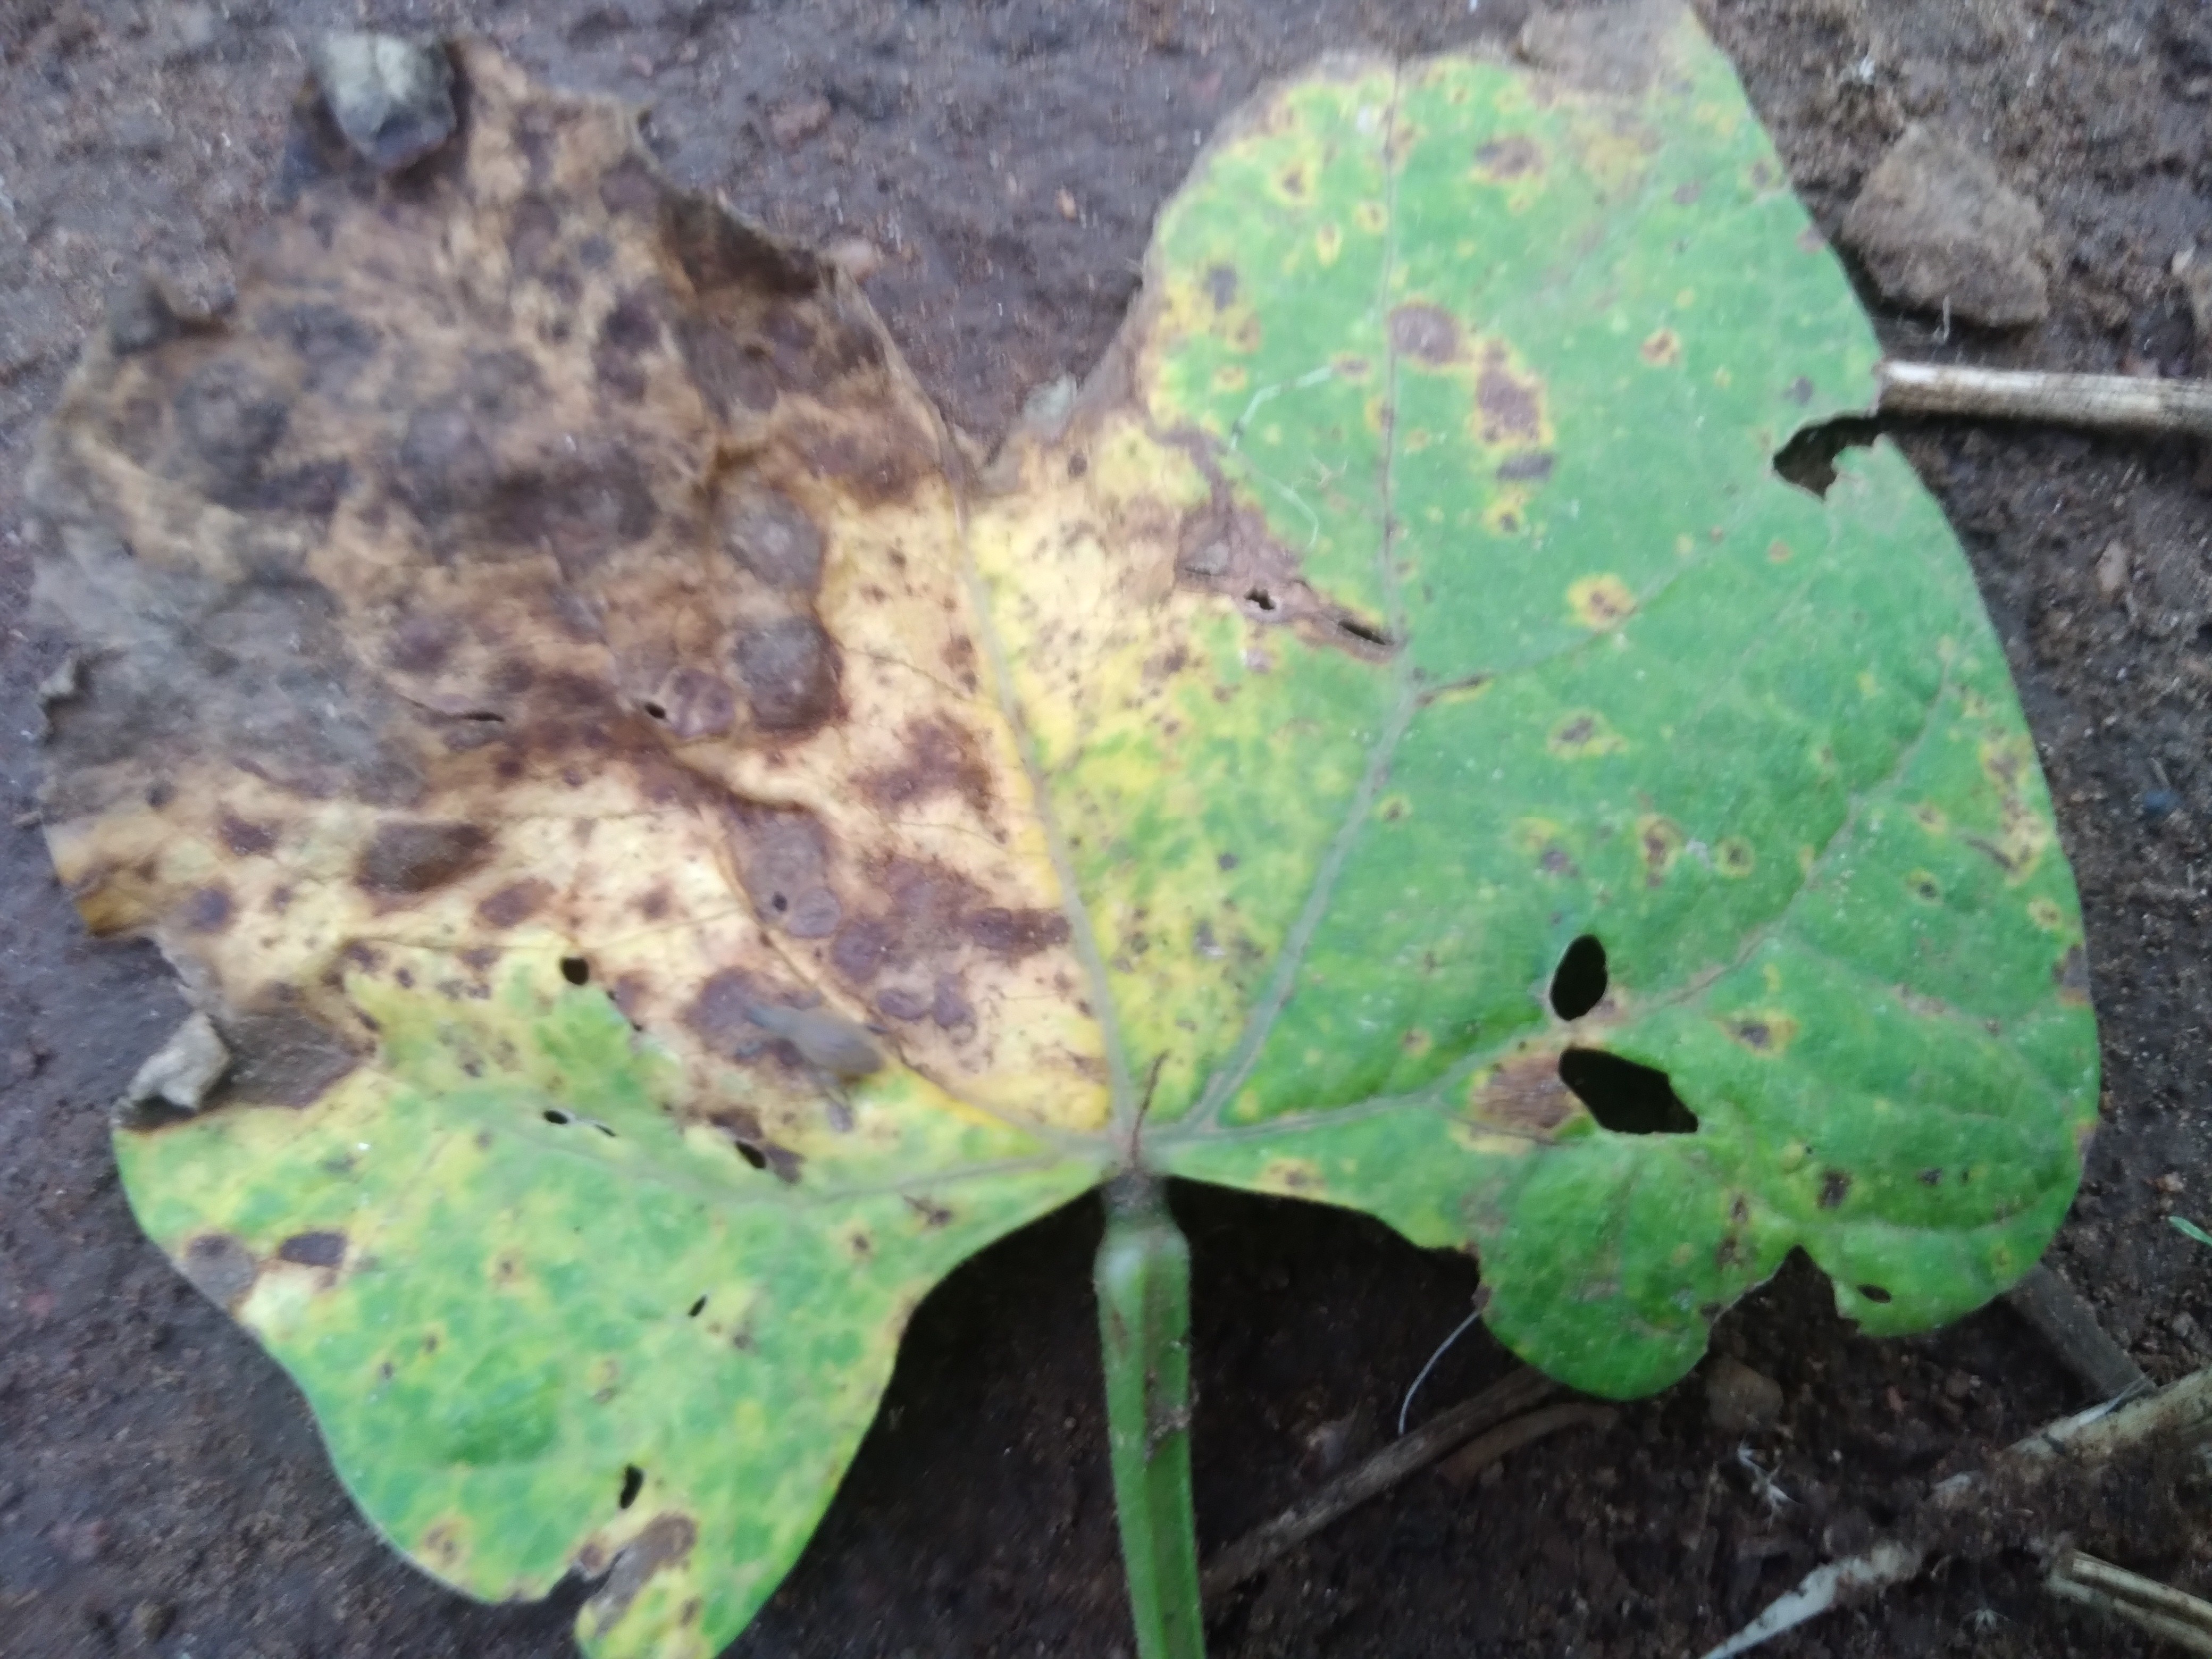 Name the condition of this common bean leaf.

rust
